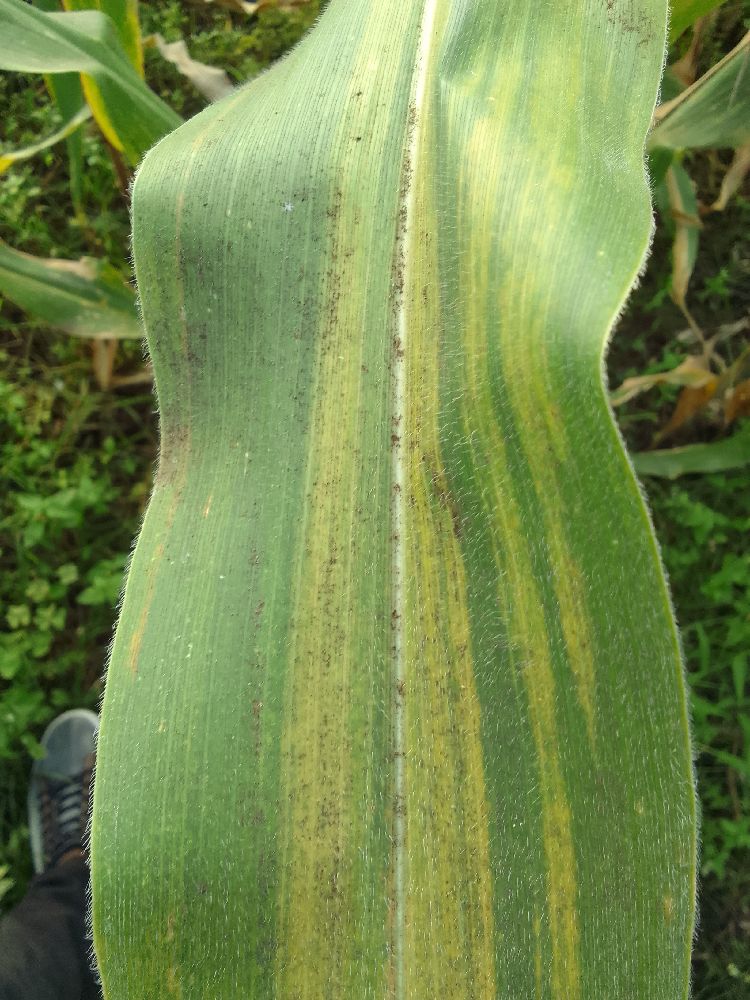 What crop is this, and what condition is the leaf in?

maize, maize lethal necrosis
